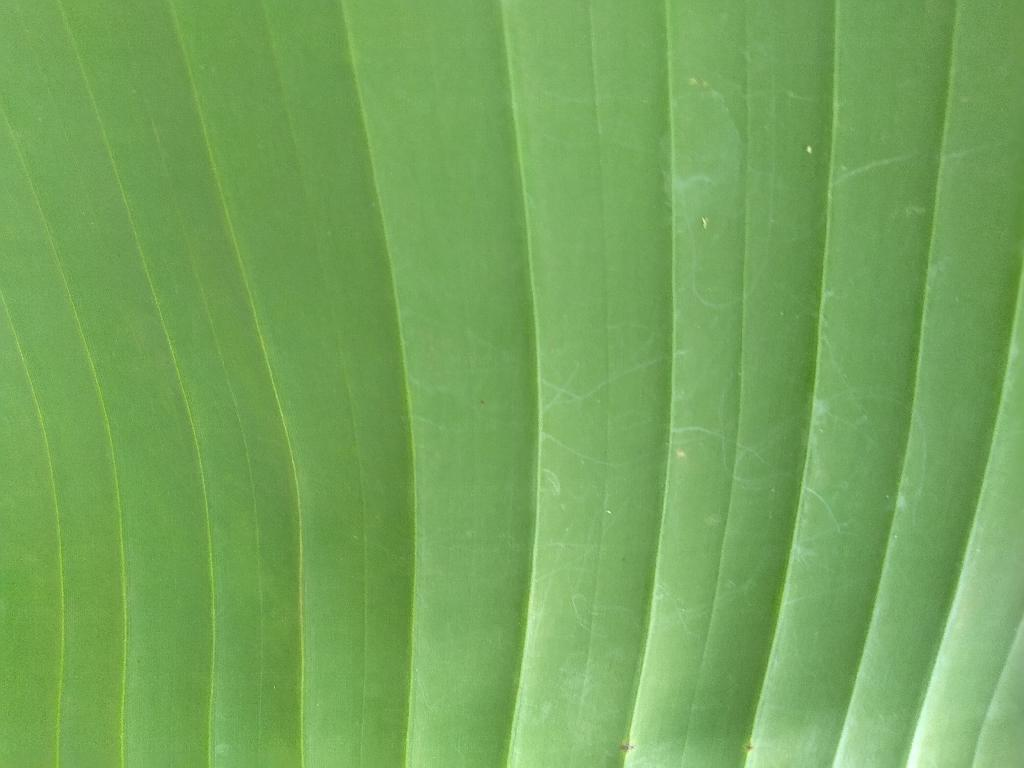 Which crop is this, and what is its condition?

banana, healthy
